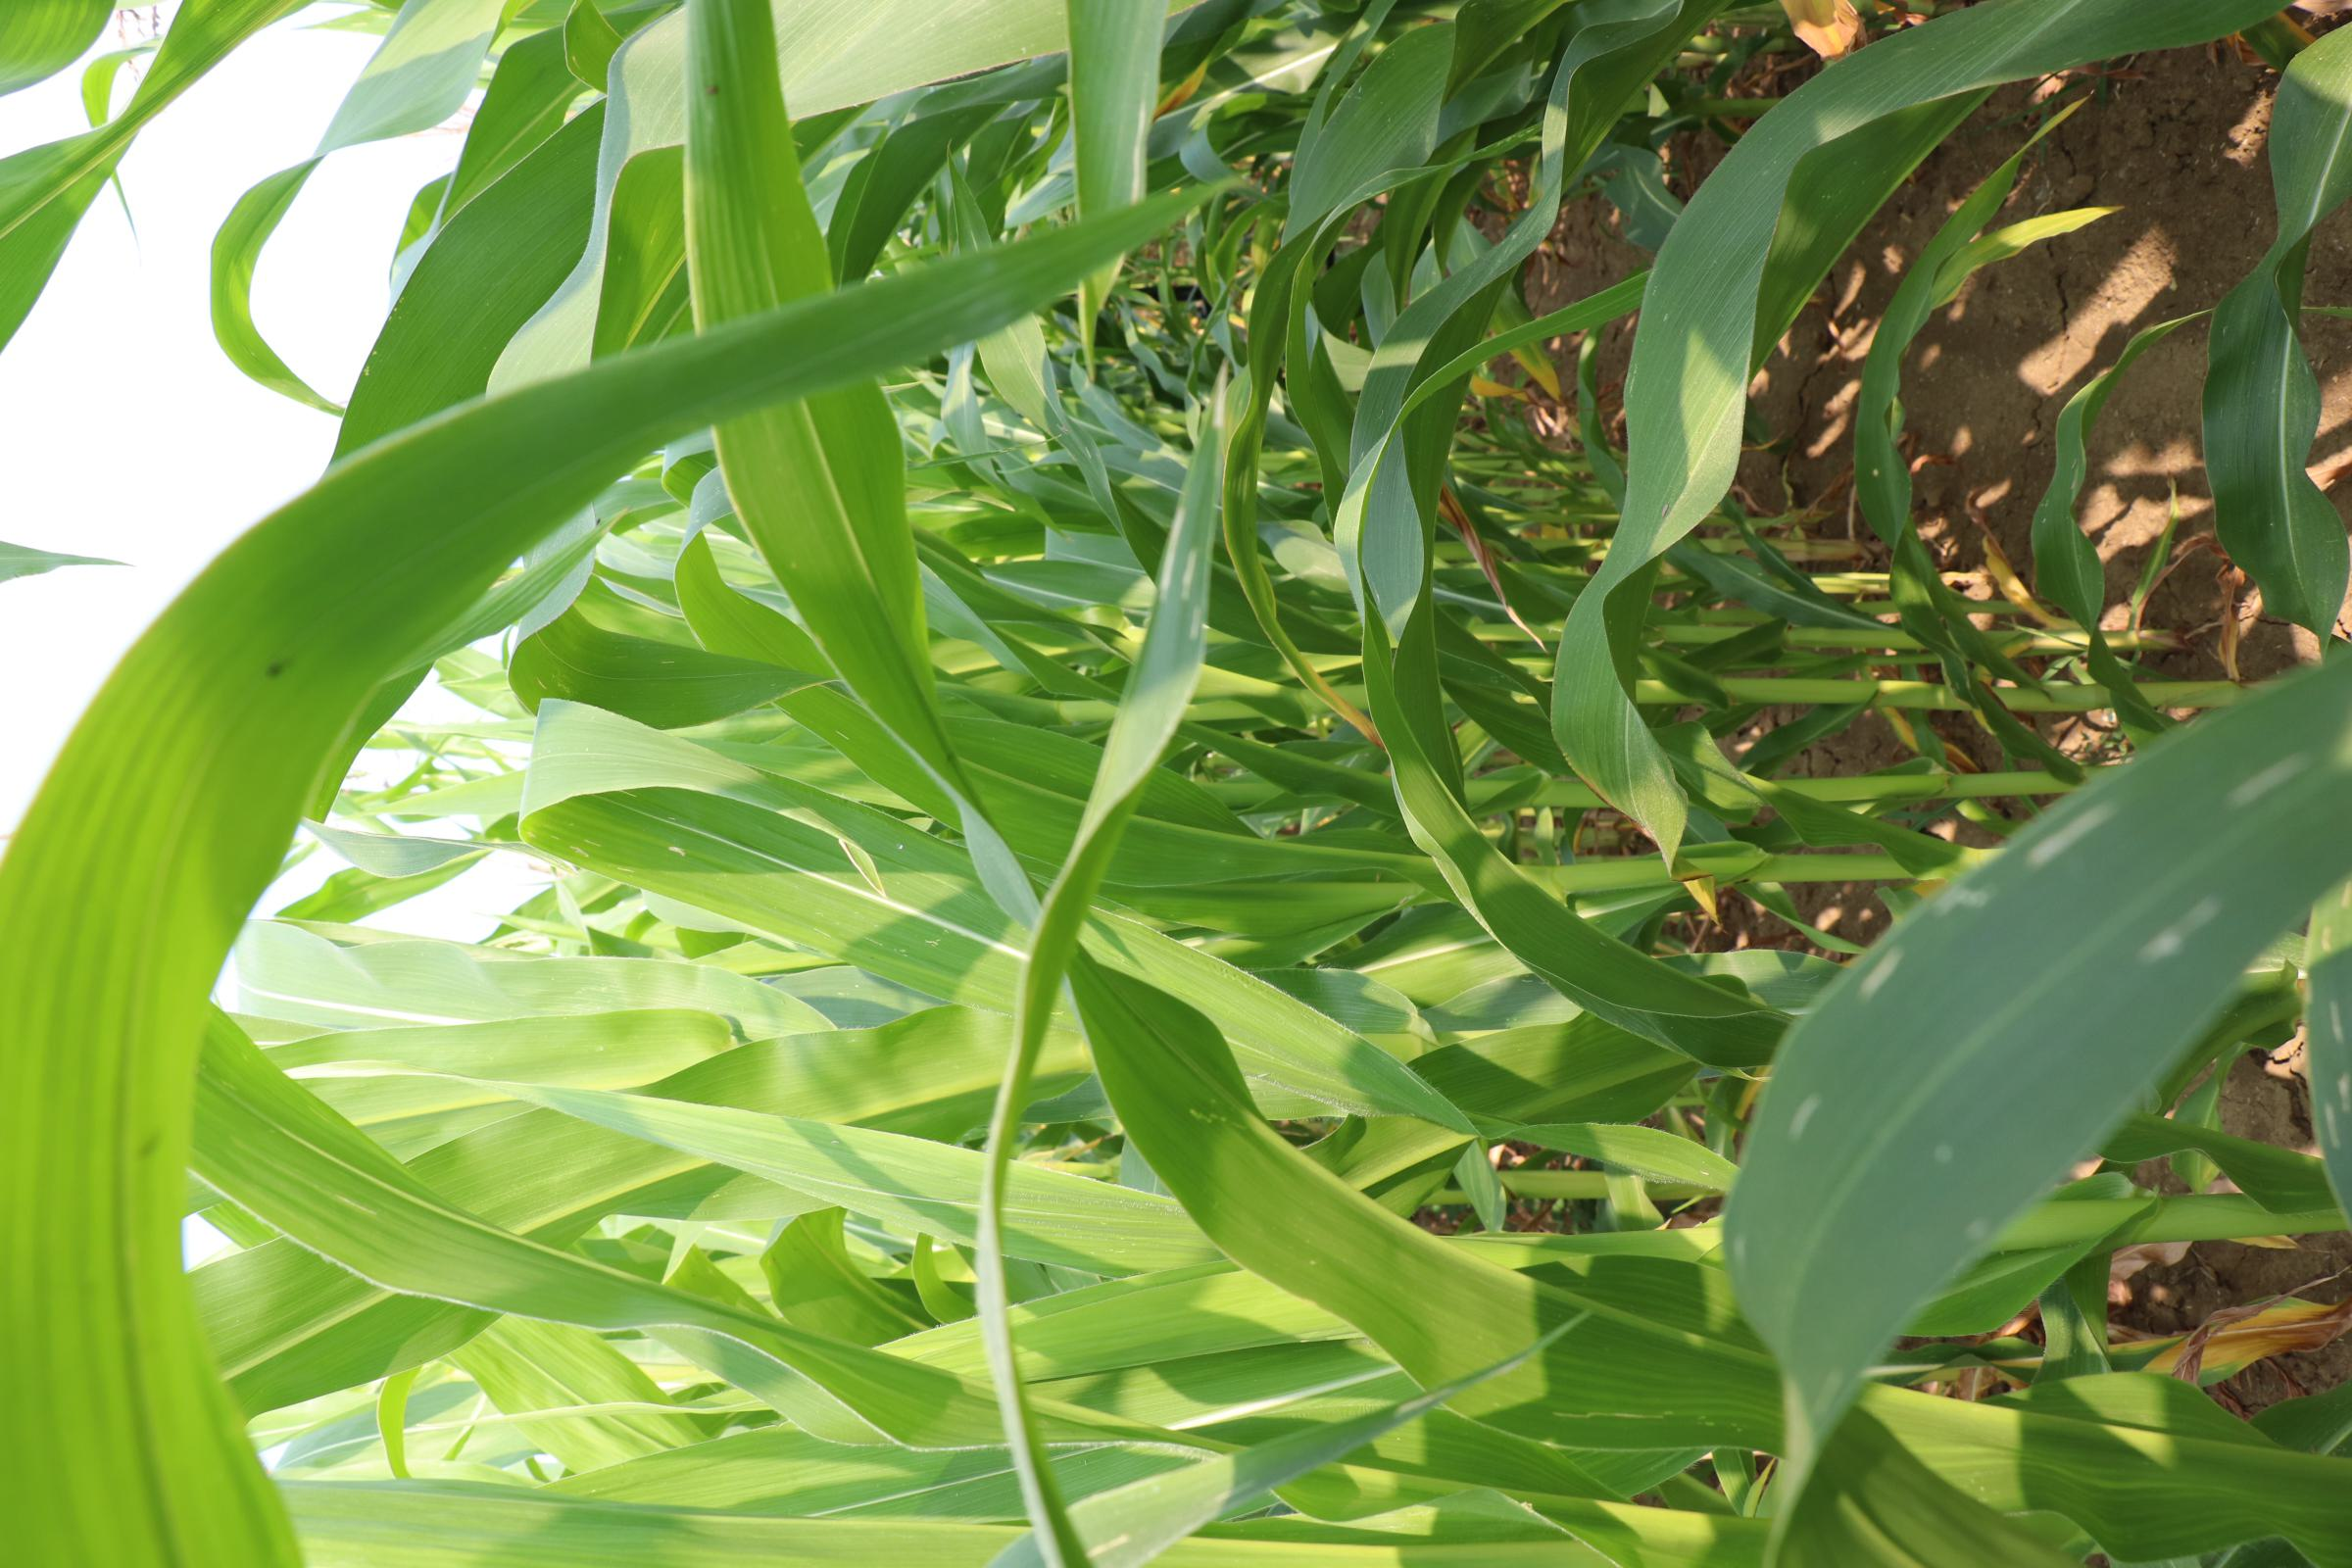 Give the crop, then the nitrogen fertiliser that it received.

maize, no added nitrogen
